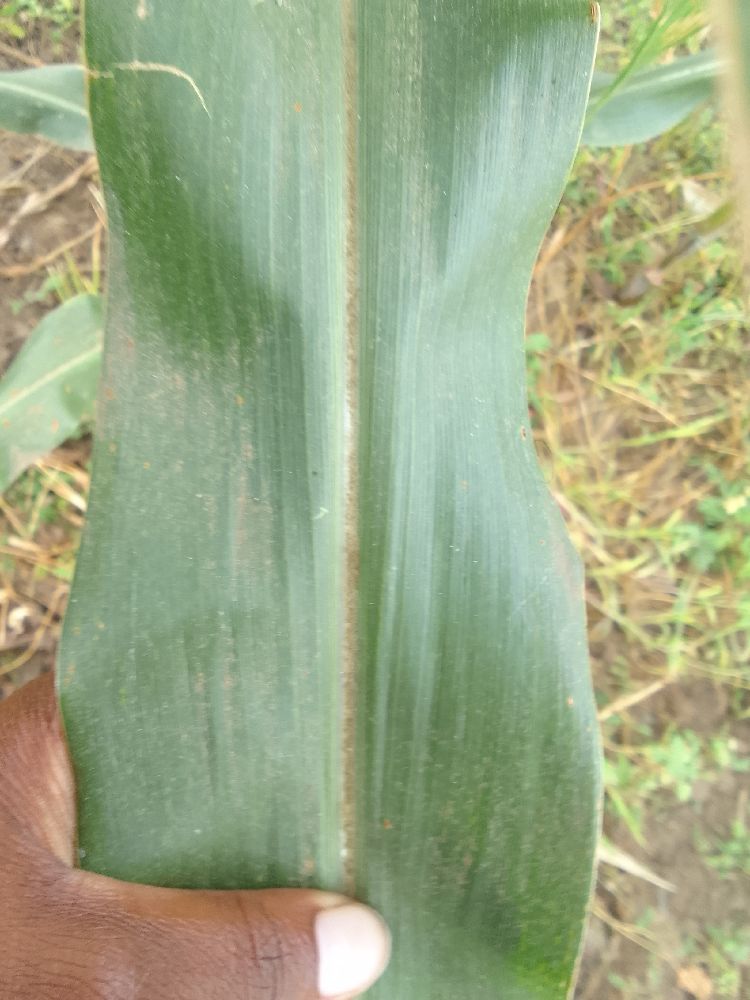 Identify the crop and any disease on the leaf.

maize, healthy
